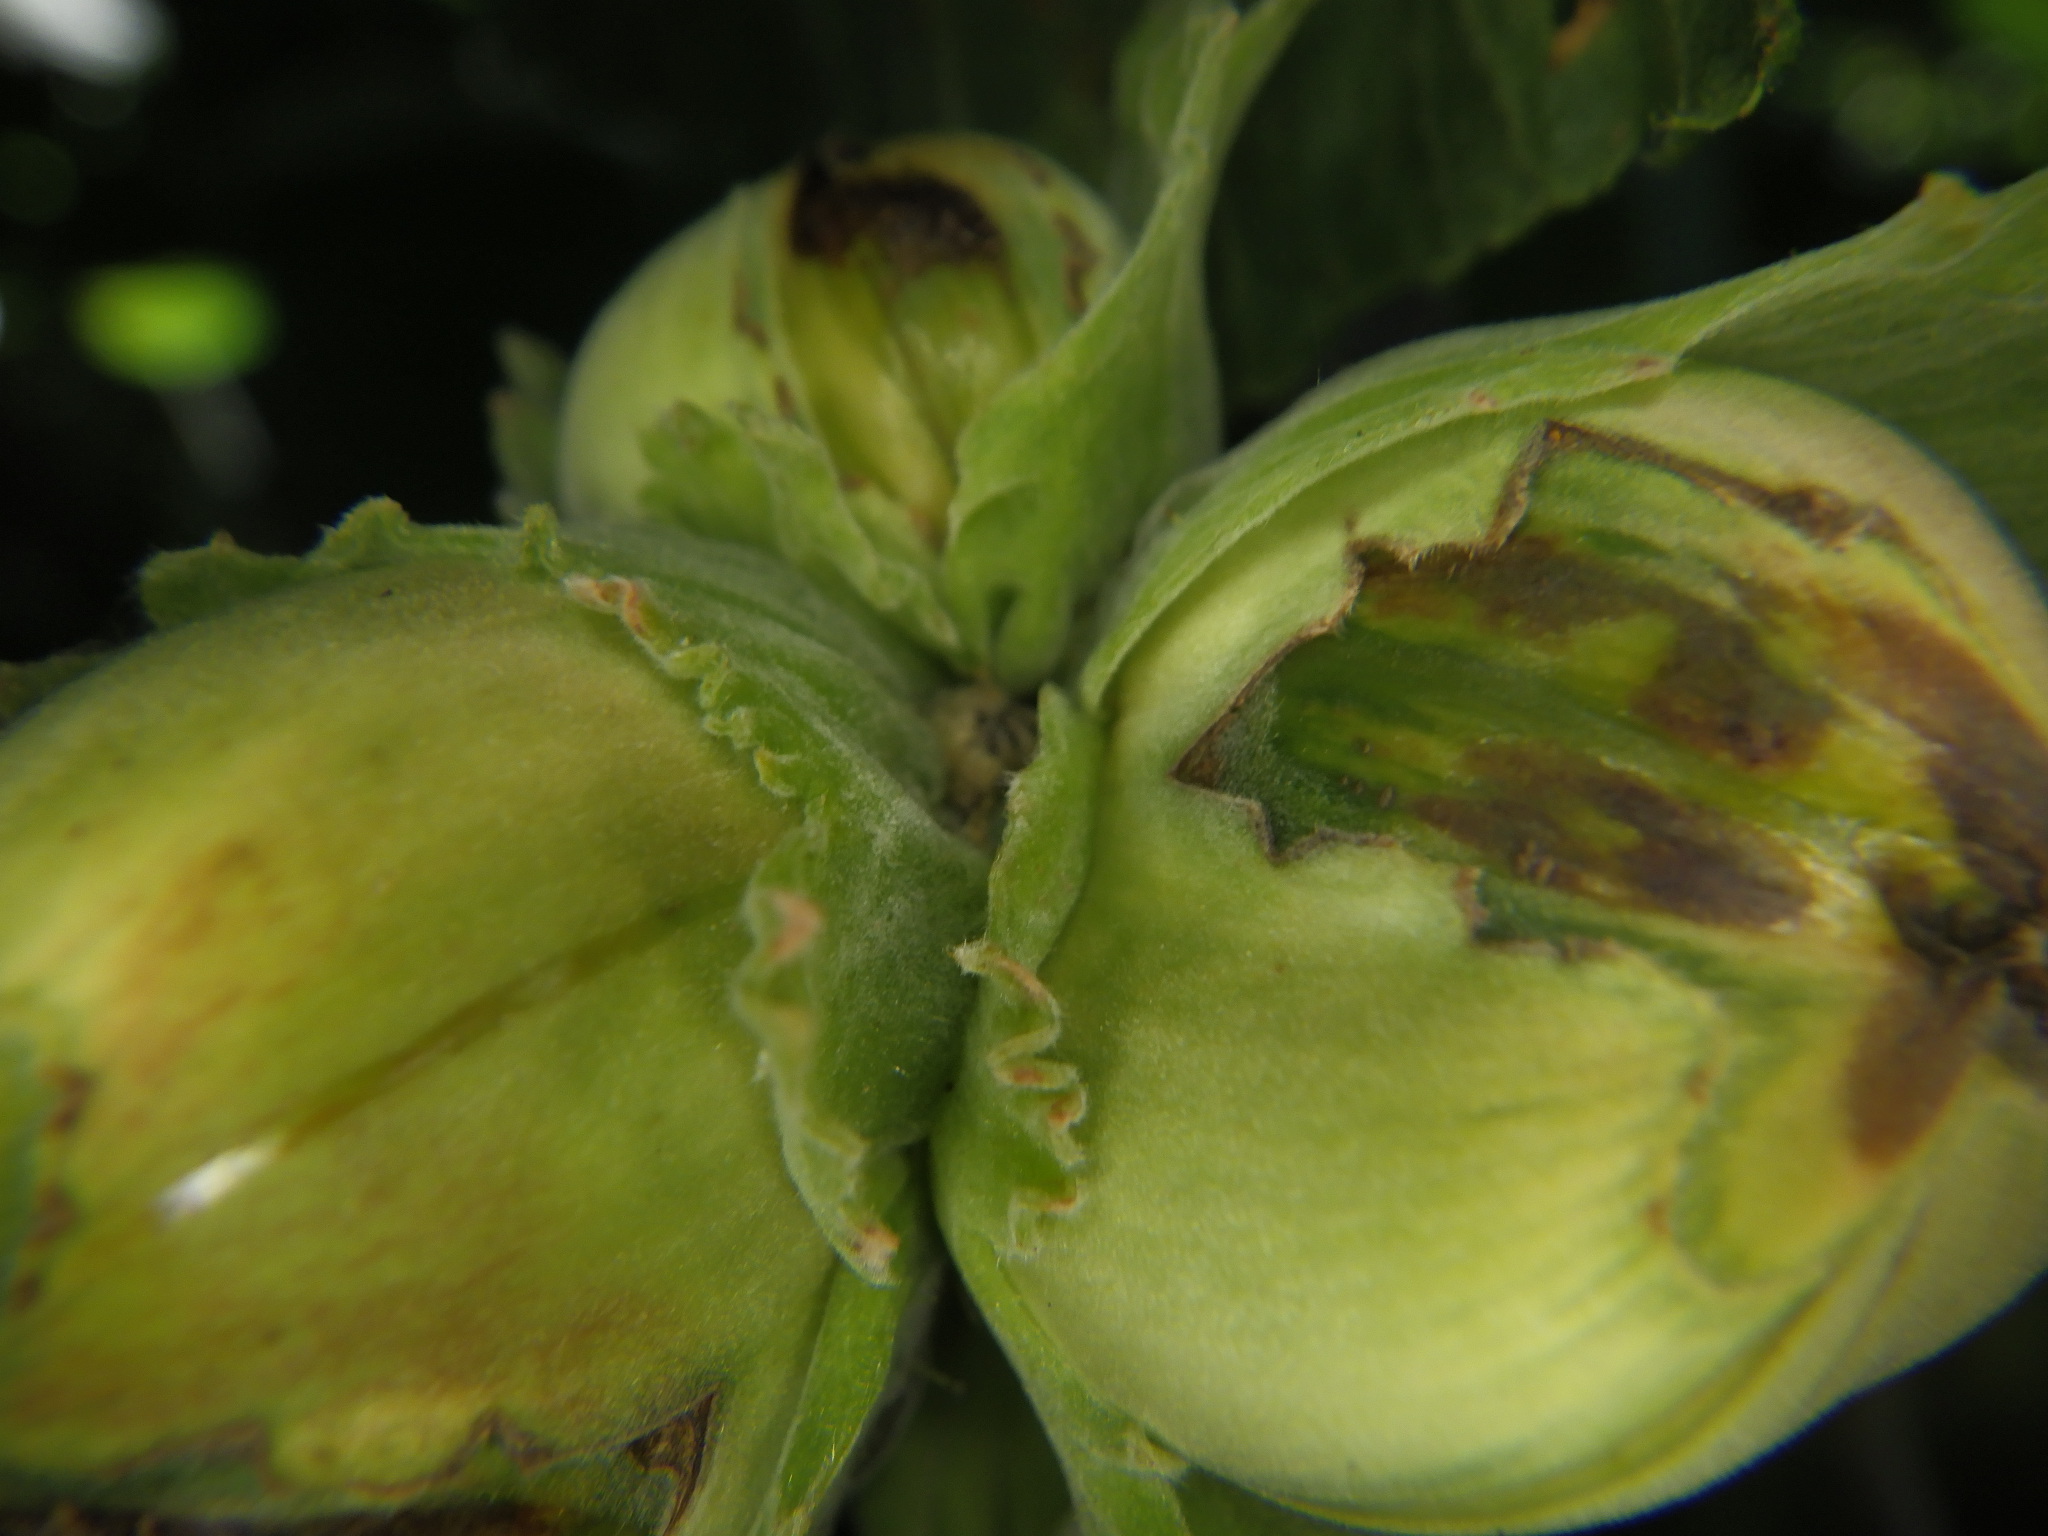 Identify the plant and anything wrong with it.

hazel, bacterial spot
